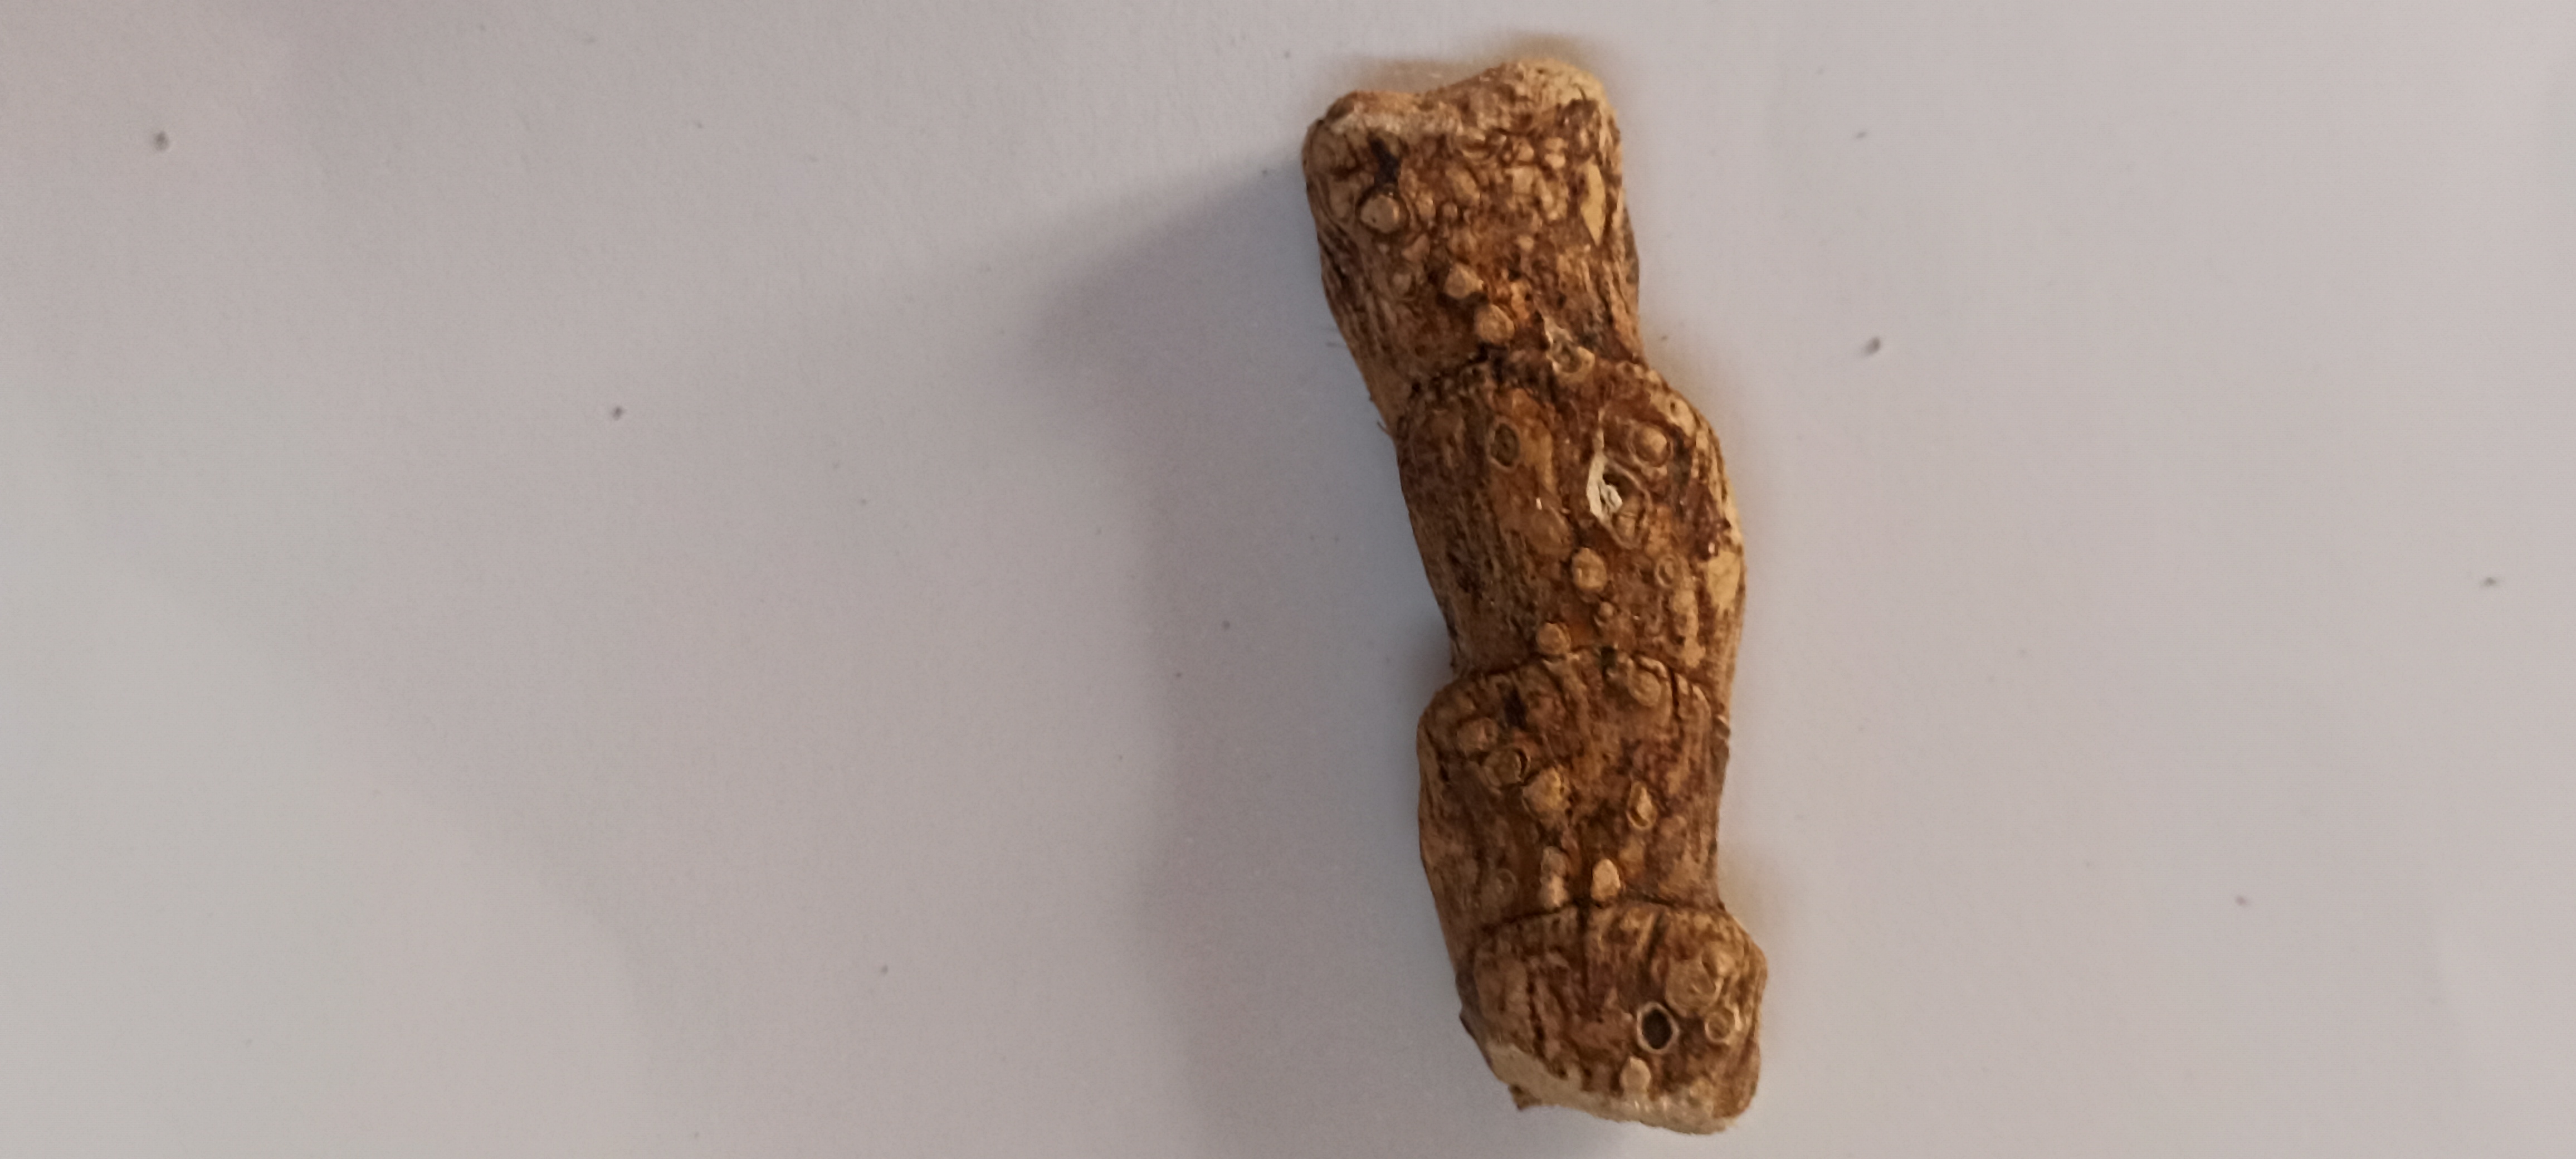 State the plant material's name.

vekhand
